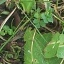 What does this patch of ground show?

structured weed
